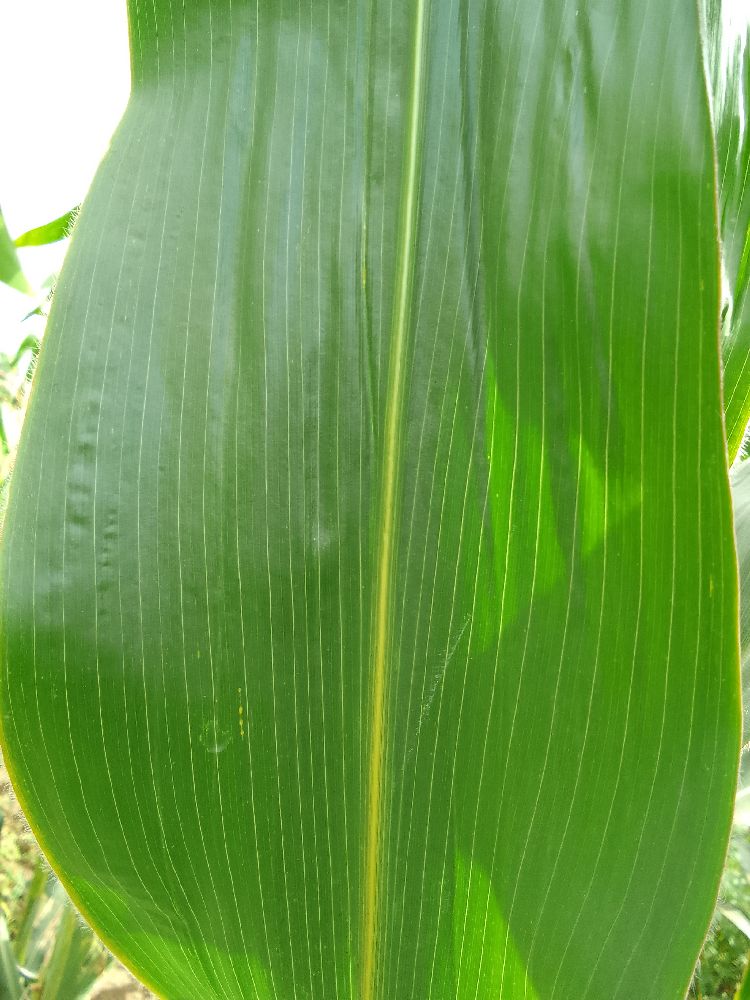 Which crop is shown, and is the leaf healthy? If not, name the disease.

maize, healthy
